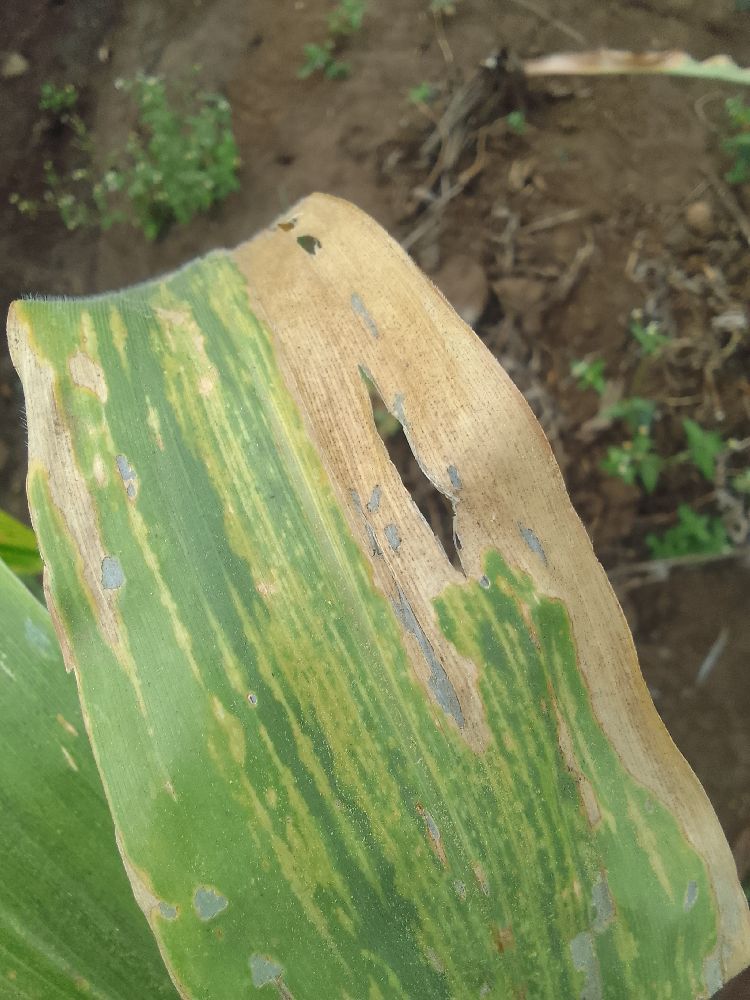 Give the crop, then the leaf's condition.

maize, maize lethal necrosis
